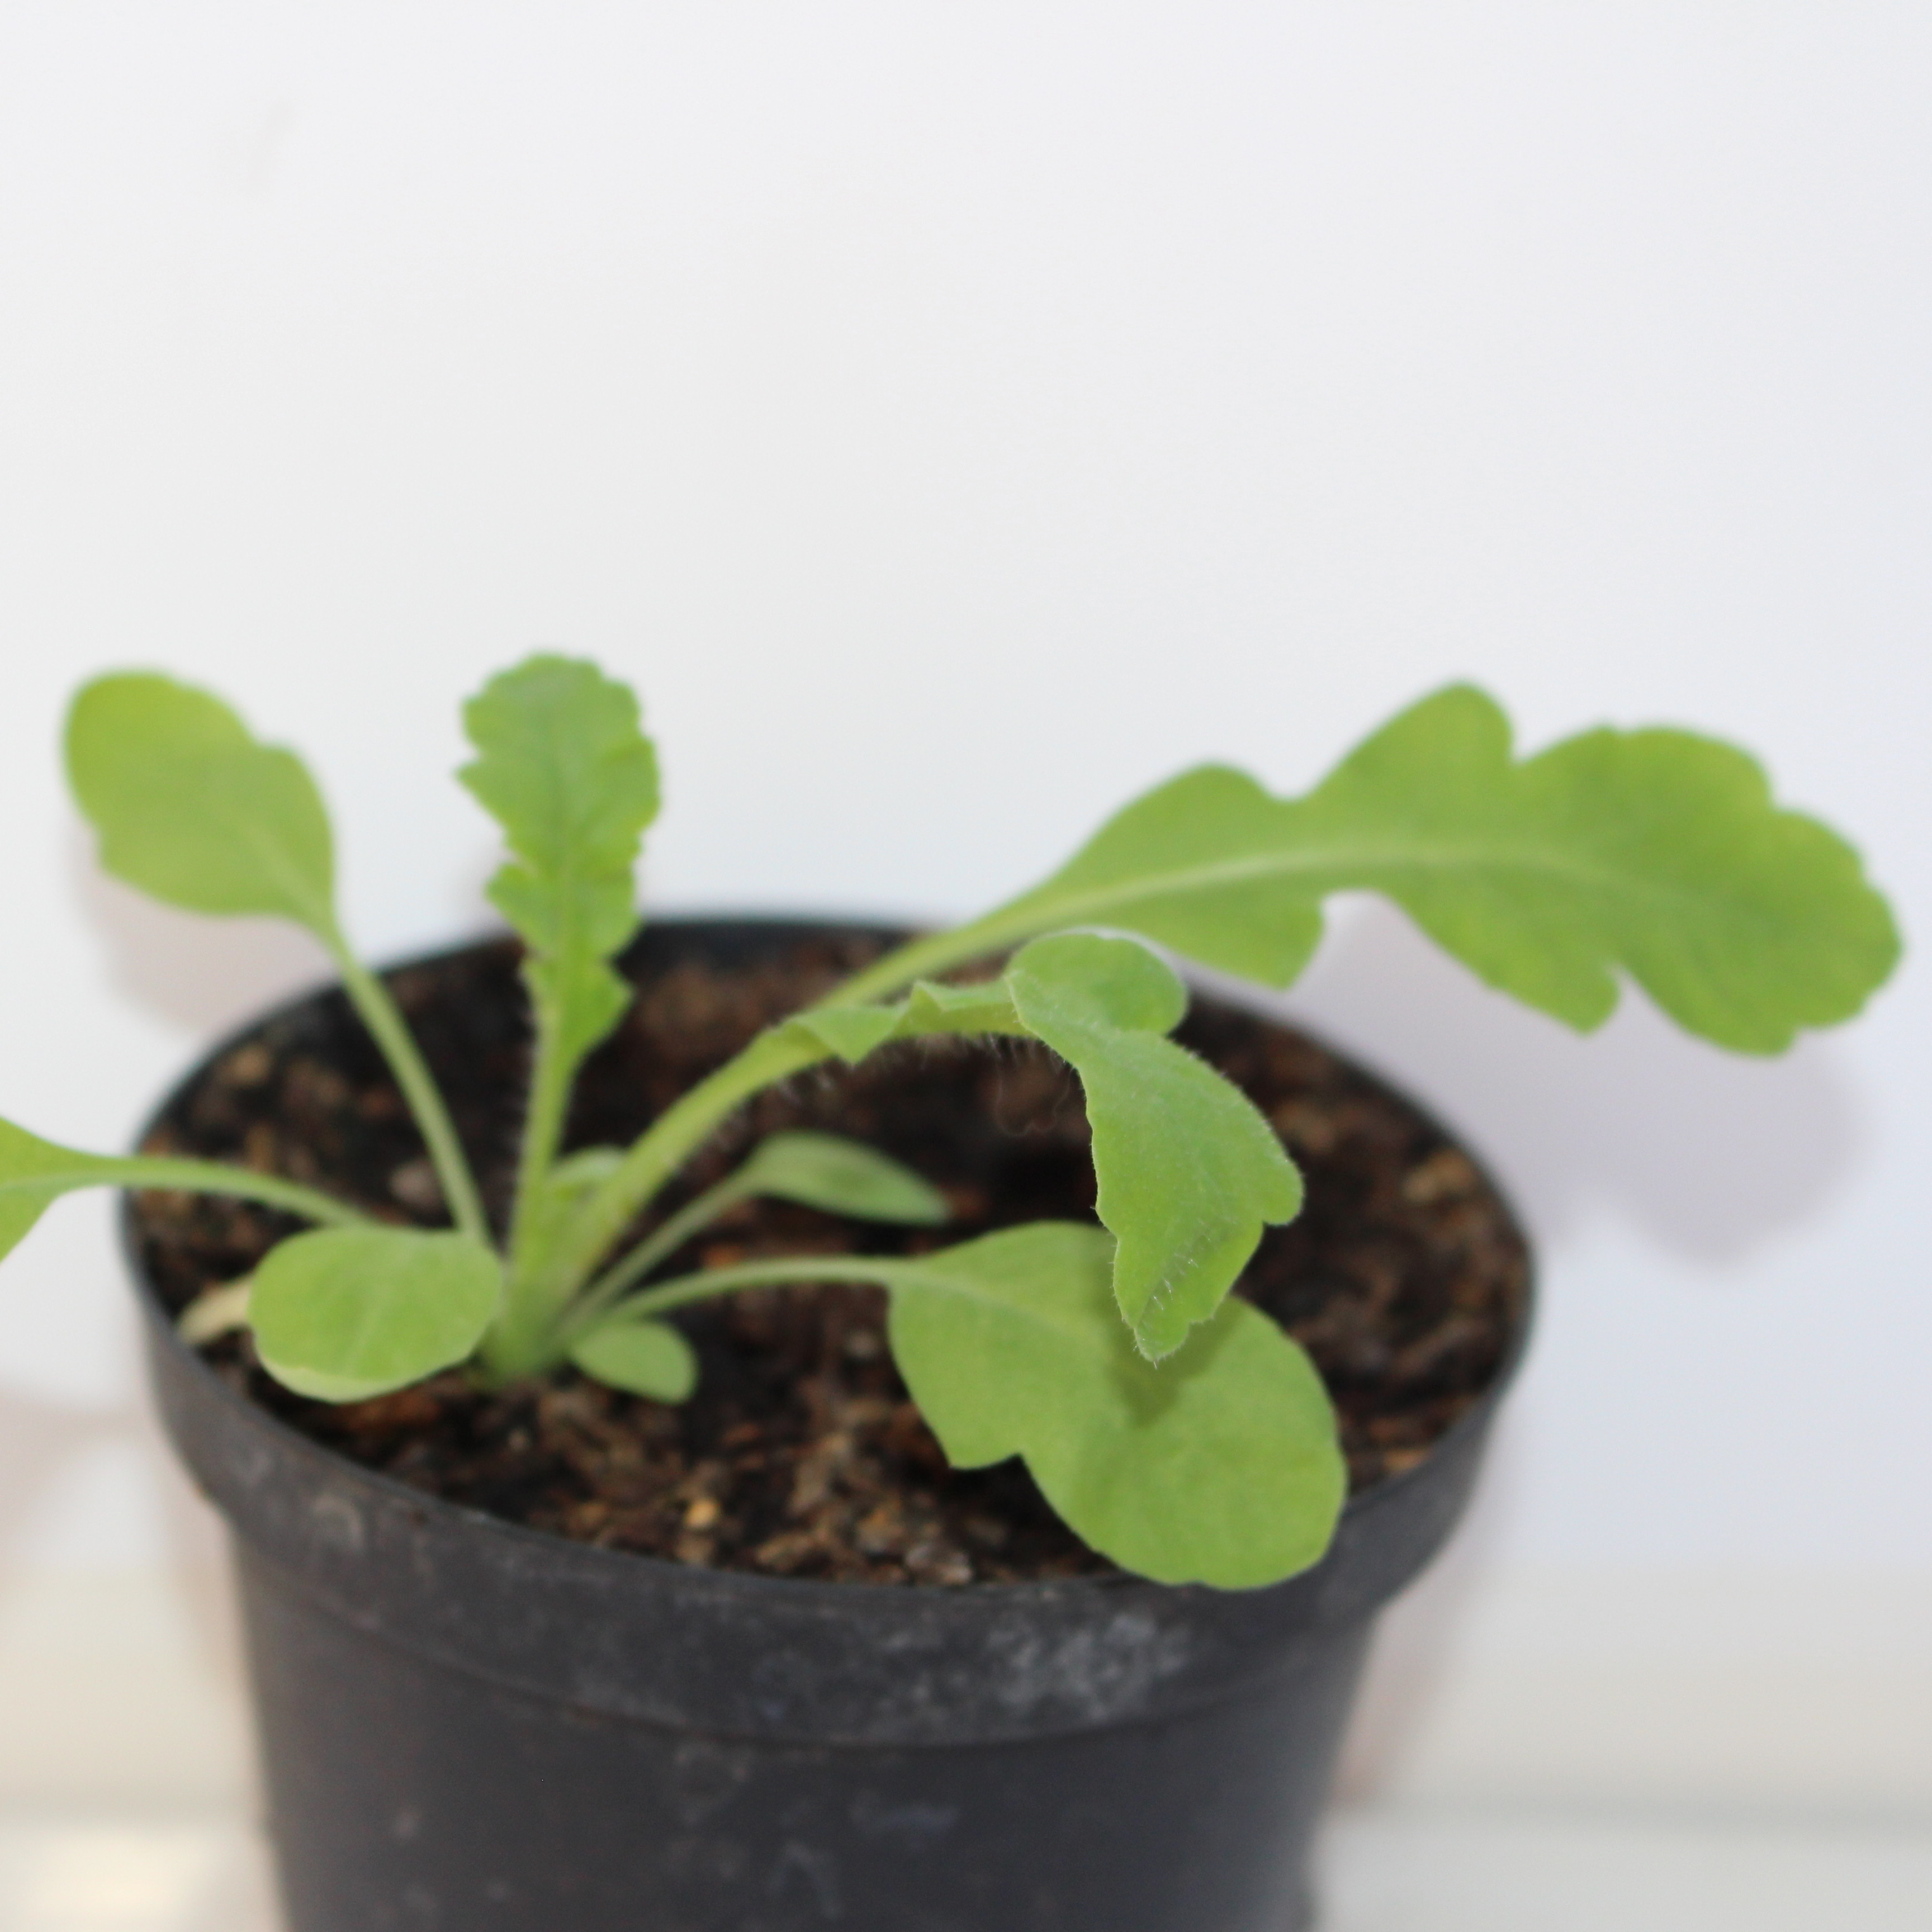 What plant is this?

Papaver rhoeas
